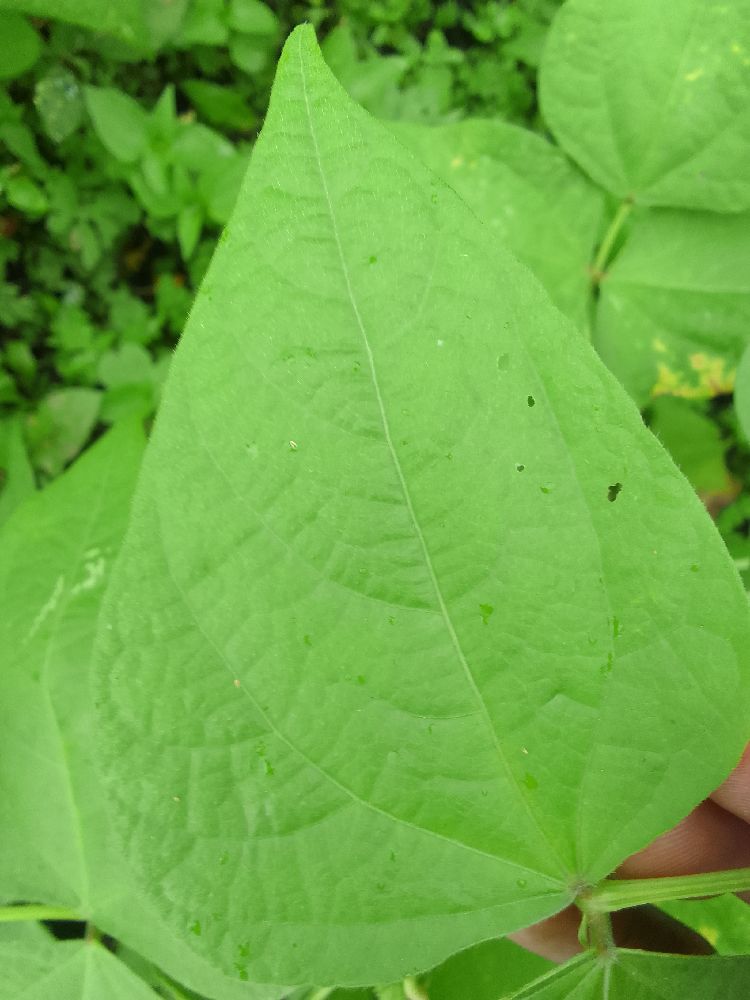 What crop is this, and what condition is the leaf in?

common bean, healthy
